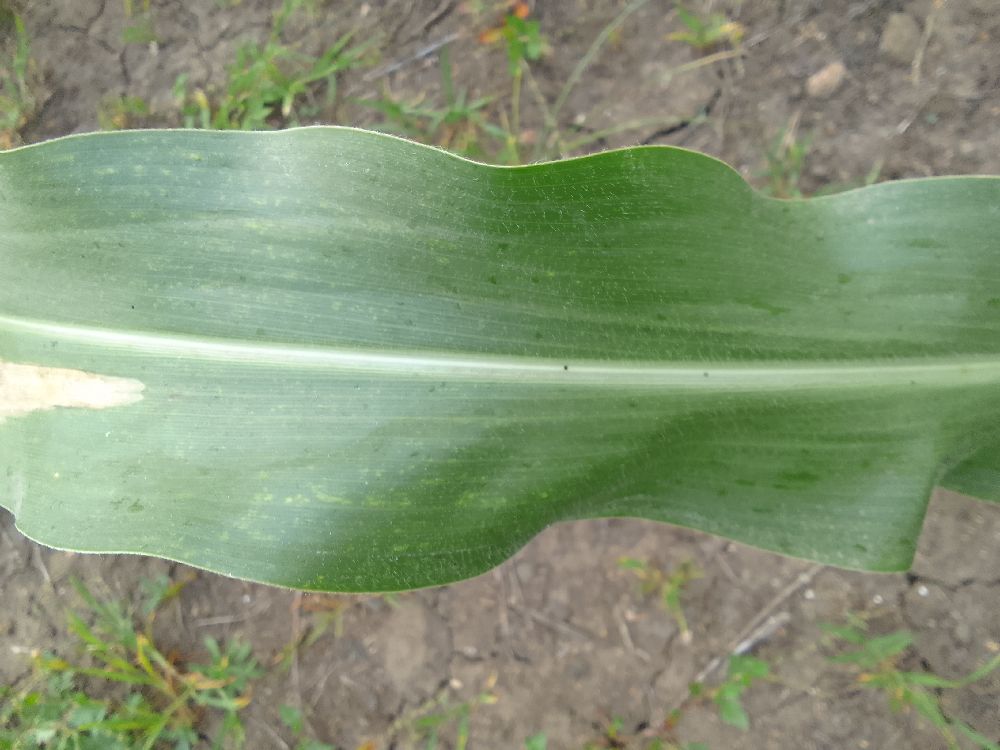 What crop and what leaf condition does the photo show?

maize, healthy
